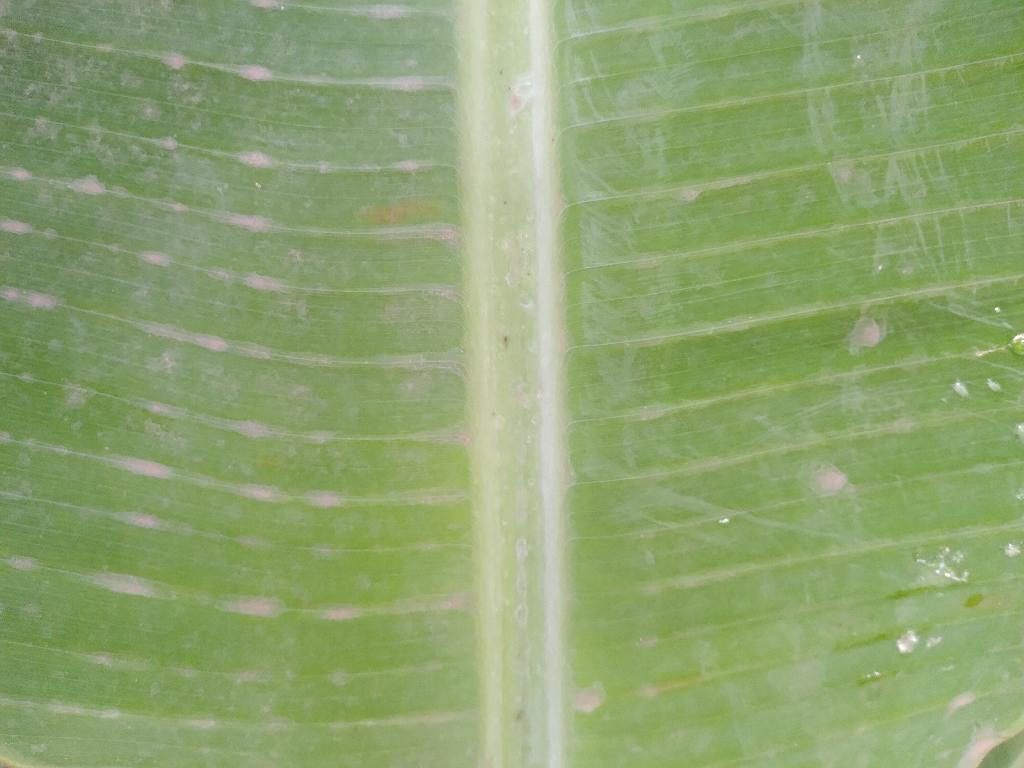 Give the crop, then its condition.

banana, healthy
